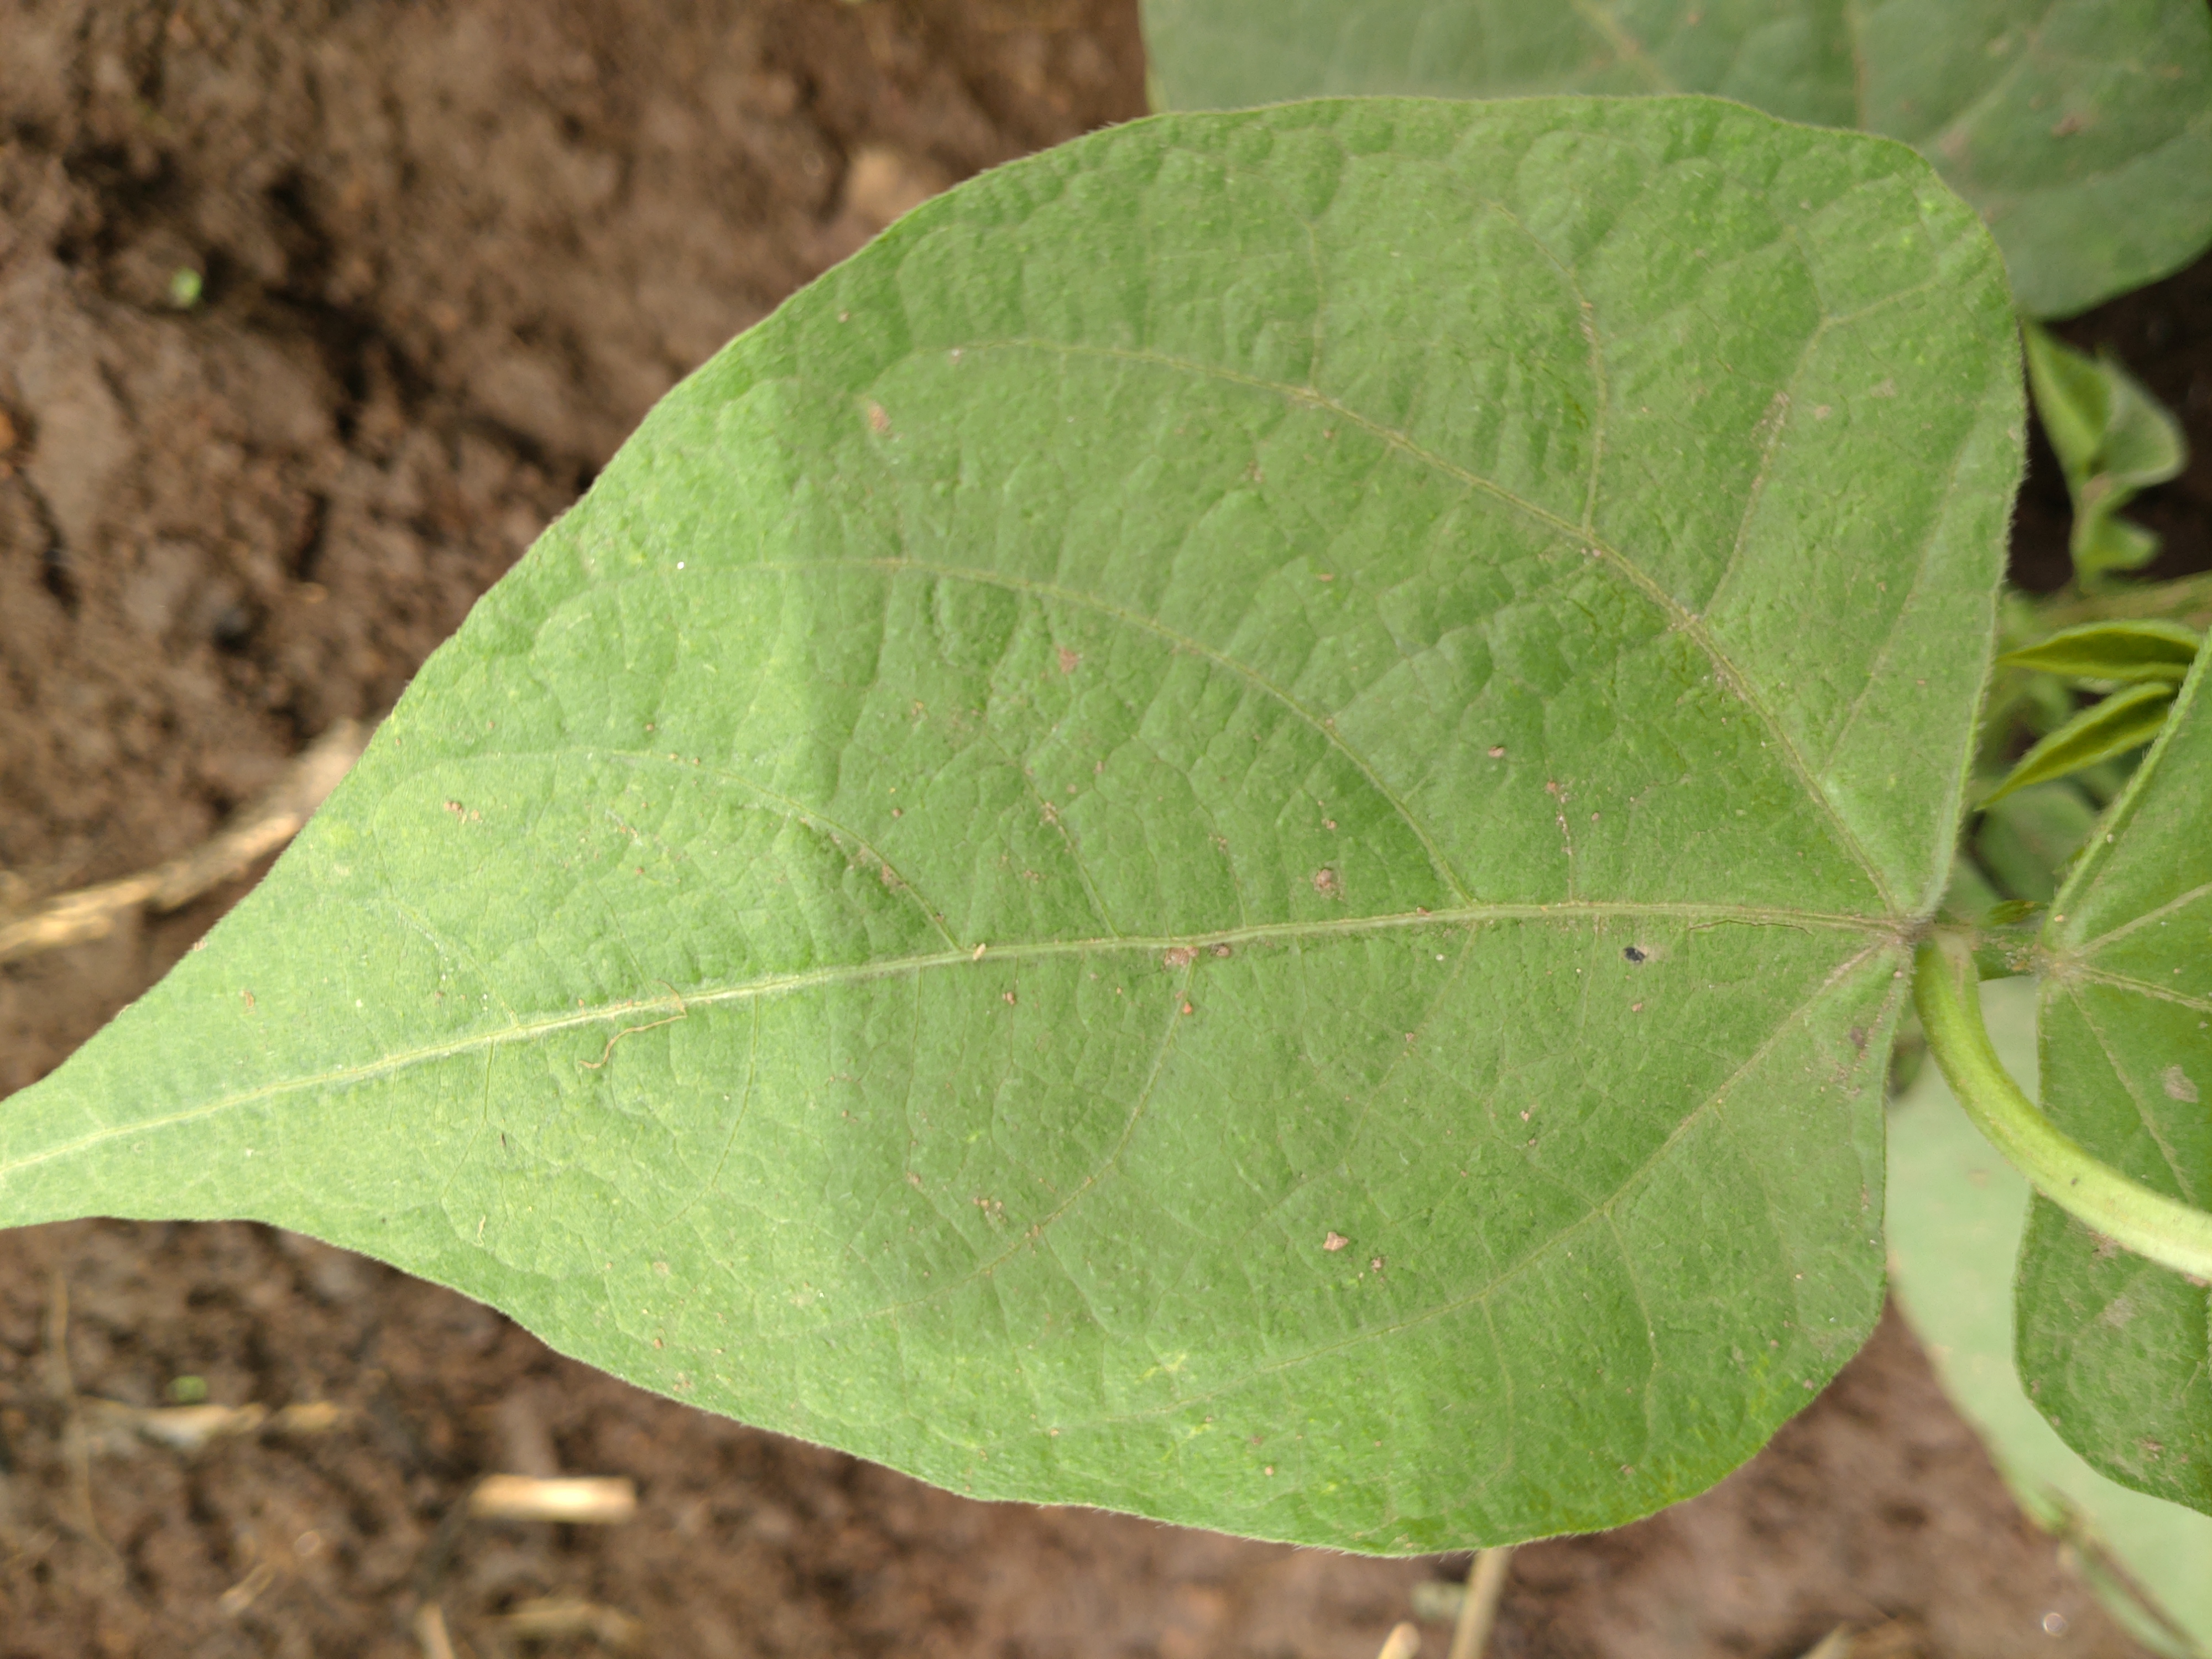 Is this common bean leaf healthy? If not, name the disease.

healthy
